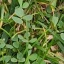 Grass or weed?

unstructured weed
